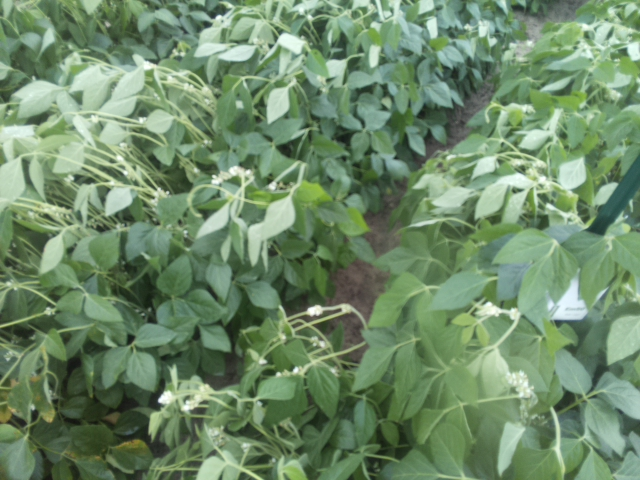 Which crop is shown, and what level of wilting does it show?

soybean, slight leaflet or petiole turgor loss in upper canopy
